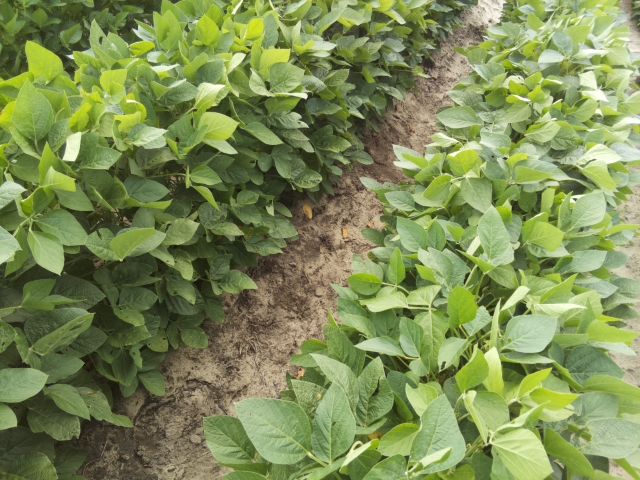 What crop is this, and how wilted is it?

soybean, leaves with no wilting
